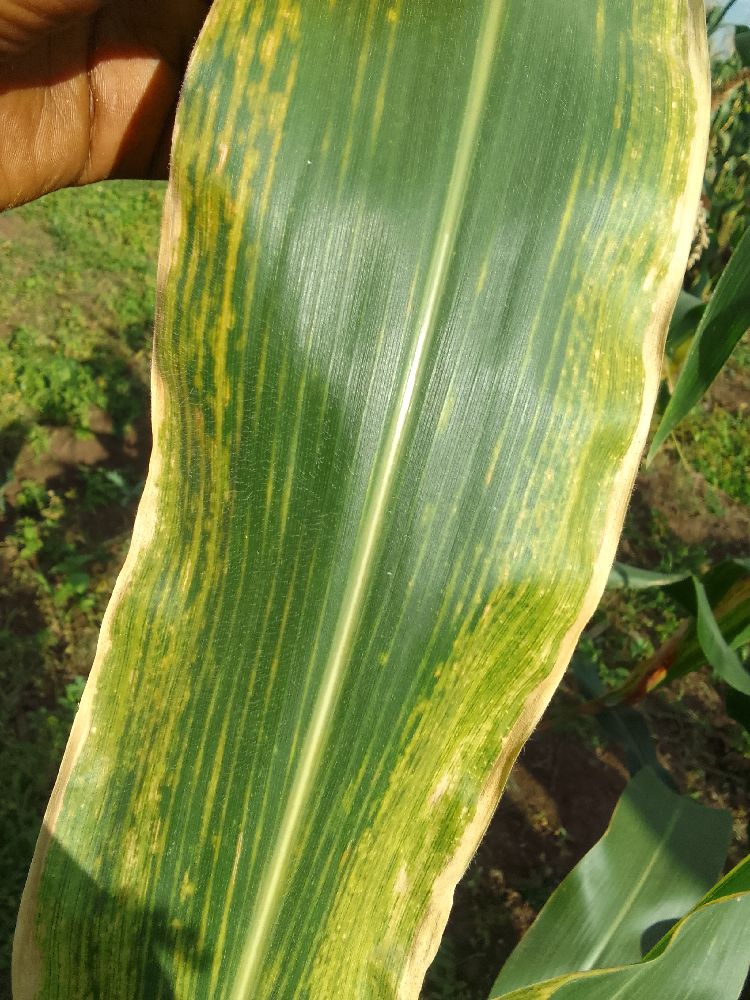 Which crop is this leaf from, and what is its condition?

maize, maize lethal necrosis
